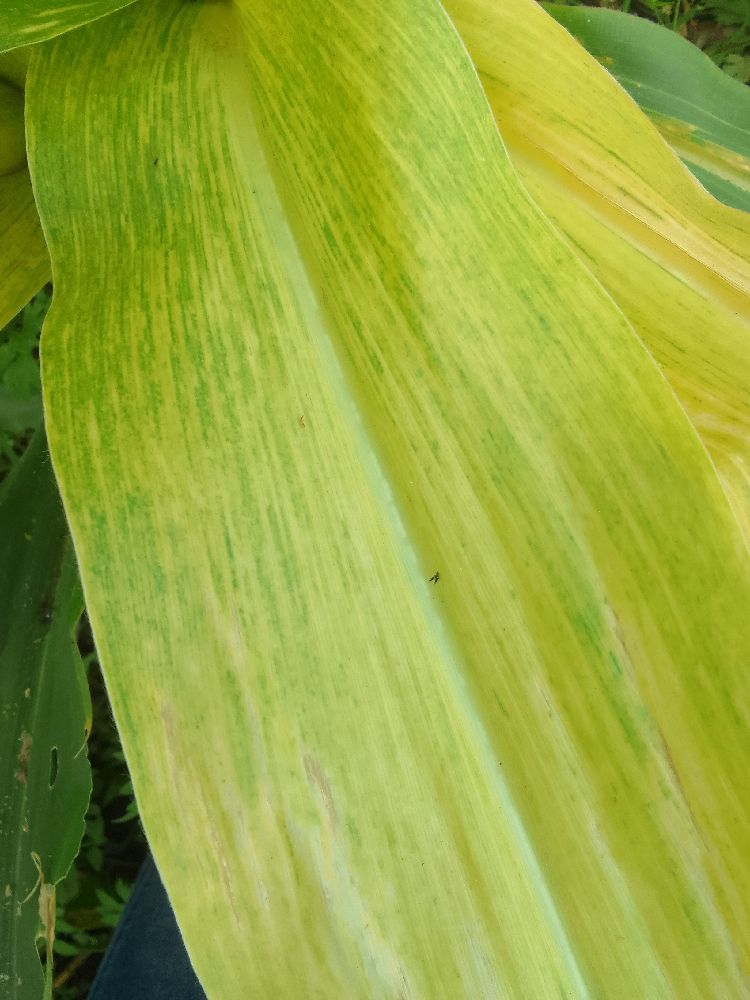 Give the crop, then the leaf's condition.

maize, maize lethal necrosis
